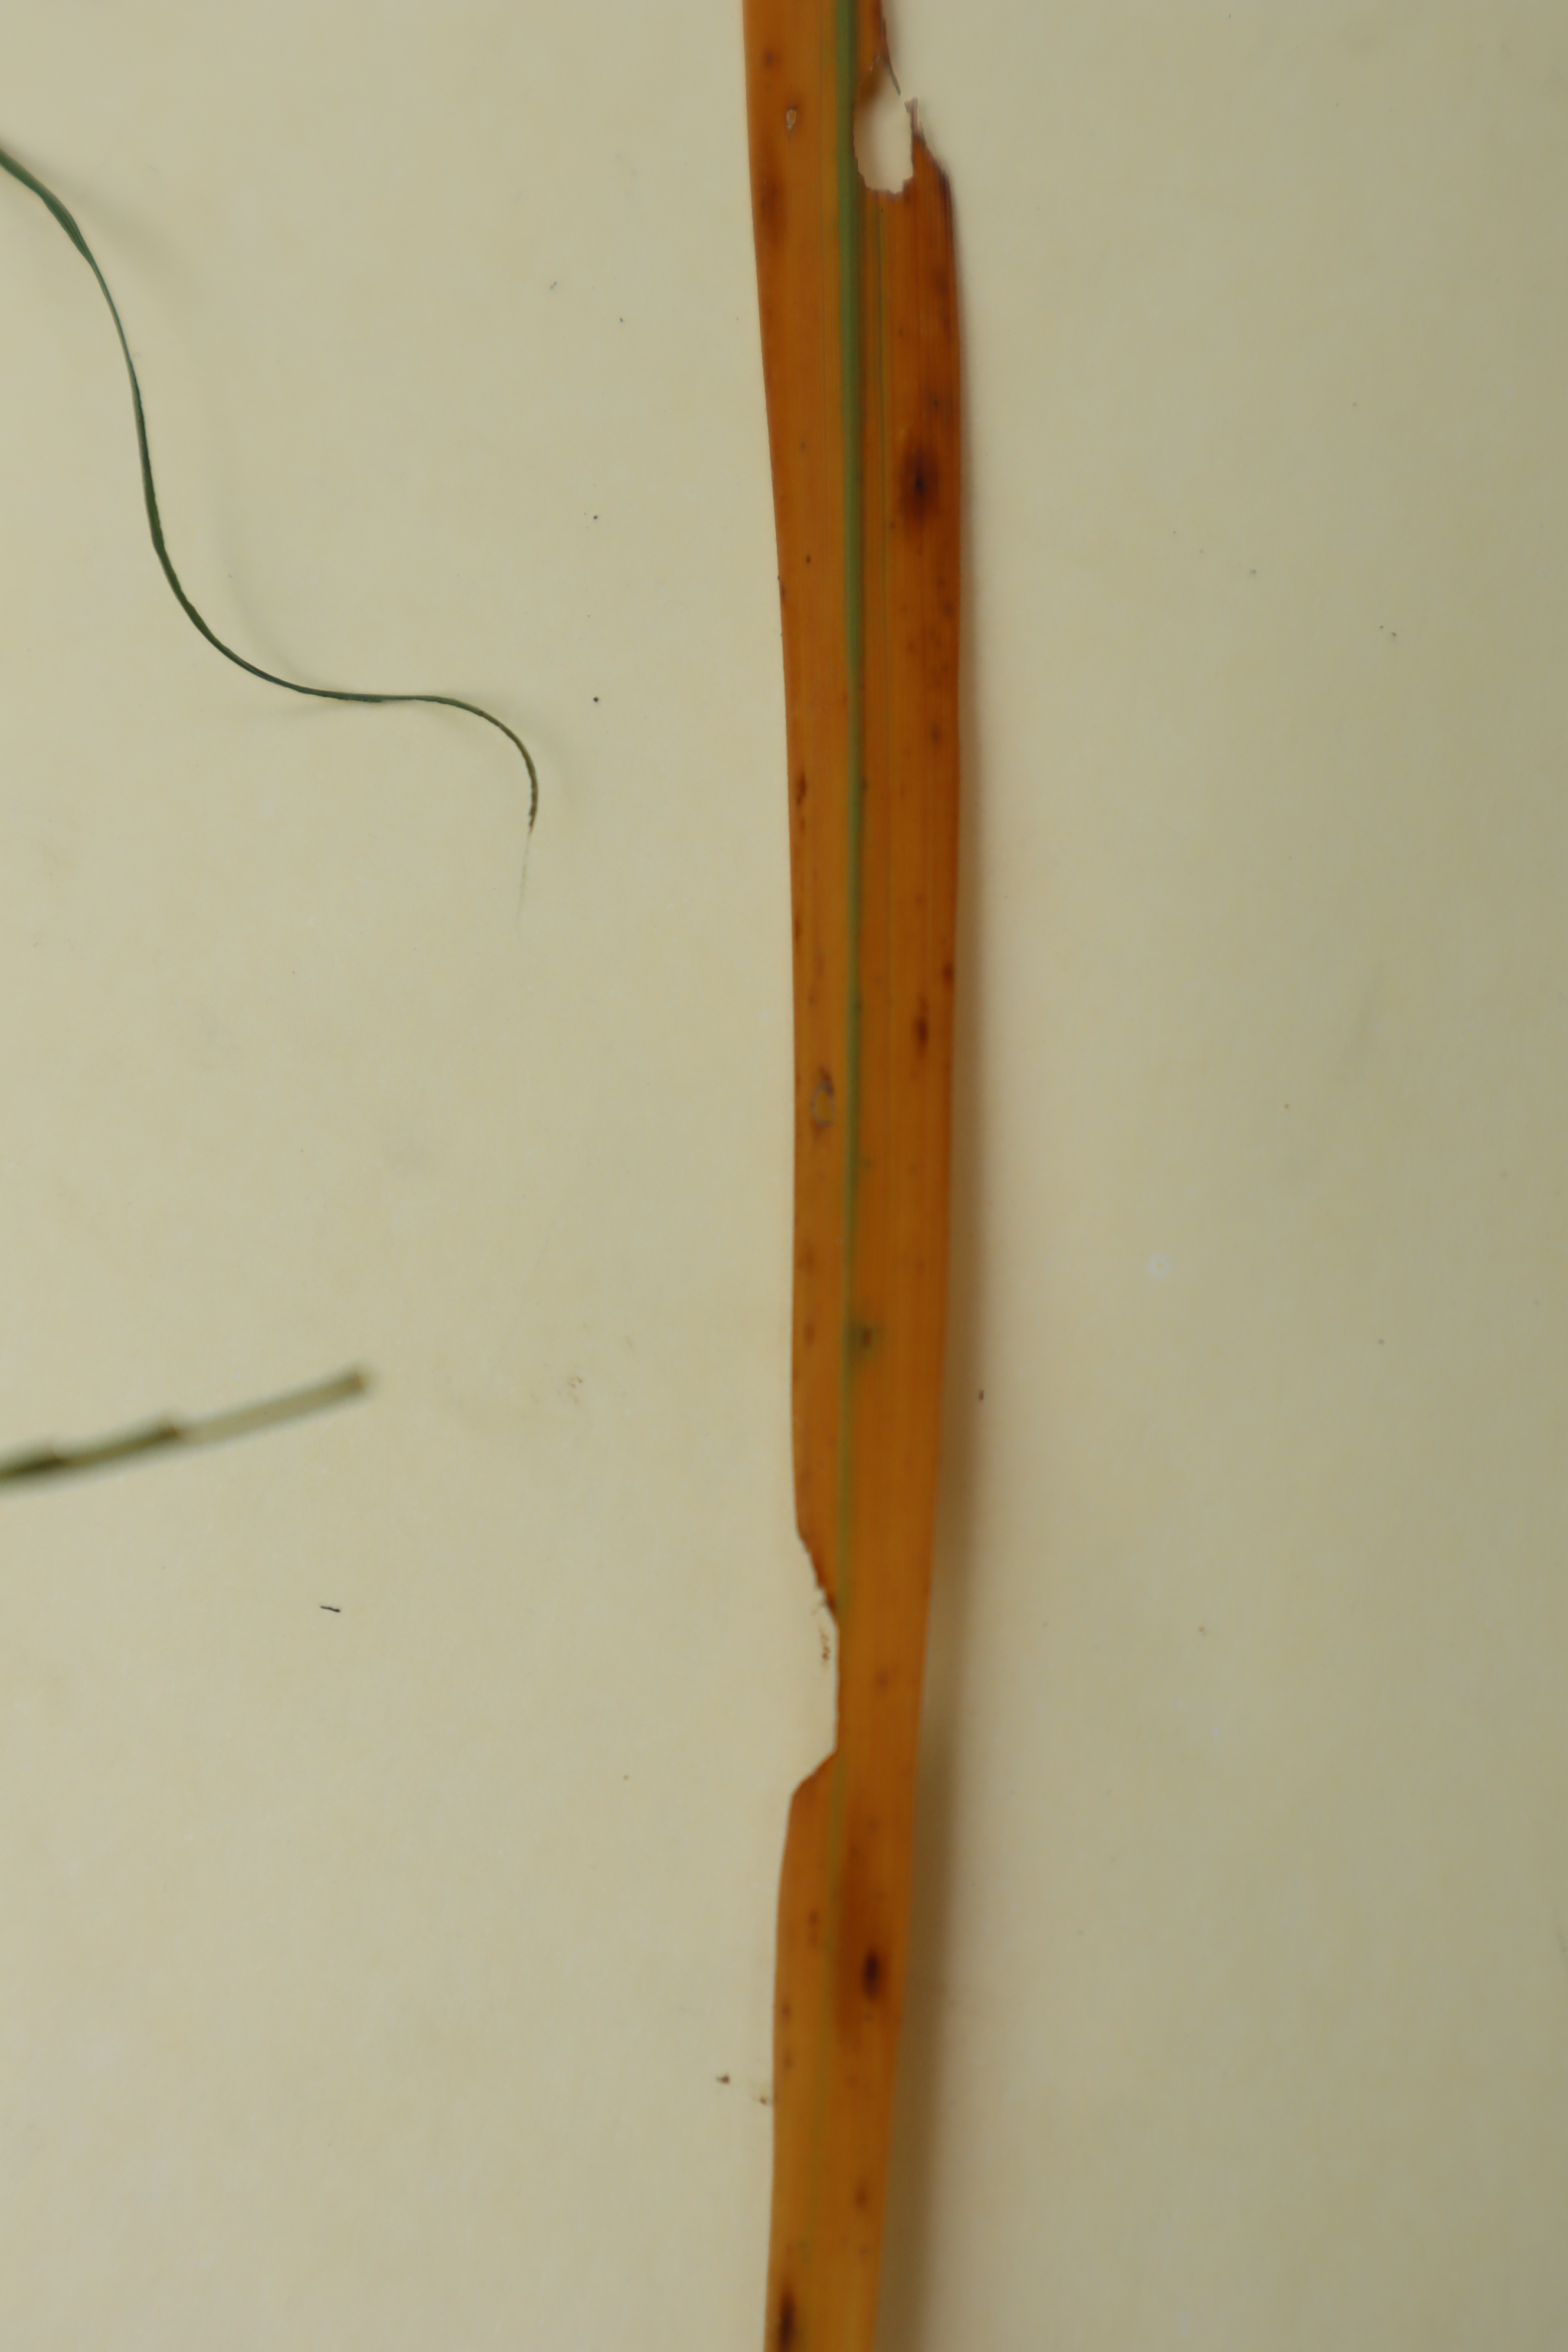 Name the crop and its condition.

rice, tungro virus disease
